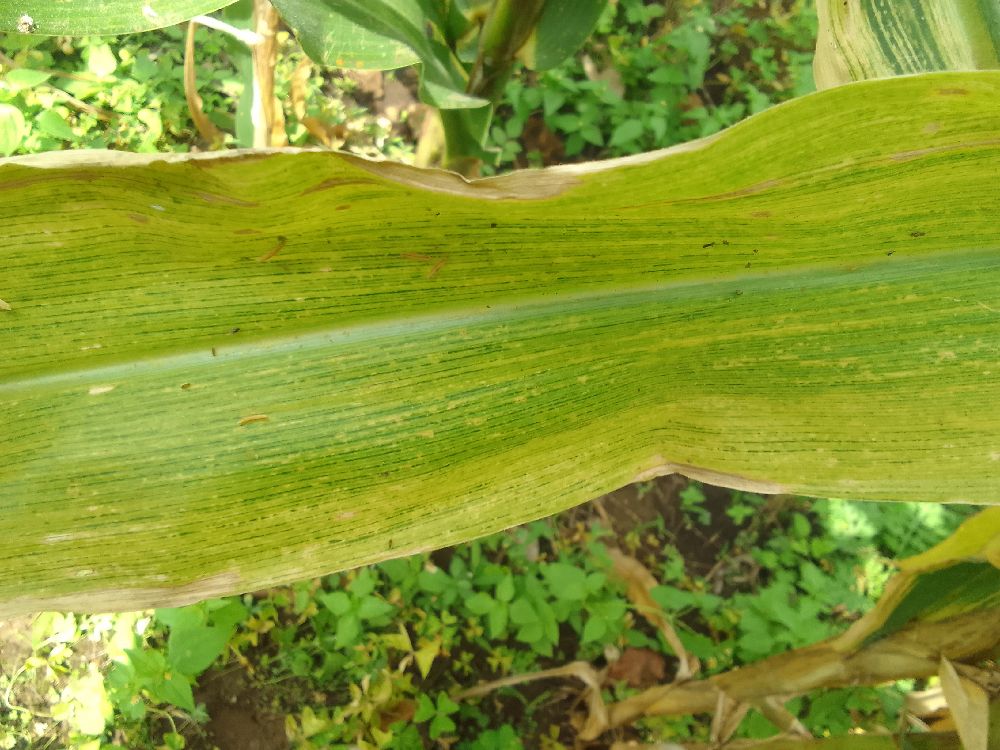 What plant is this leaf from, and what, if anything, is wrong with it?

maize, maize lethal necrosis
